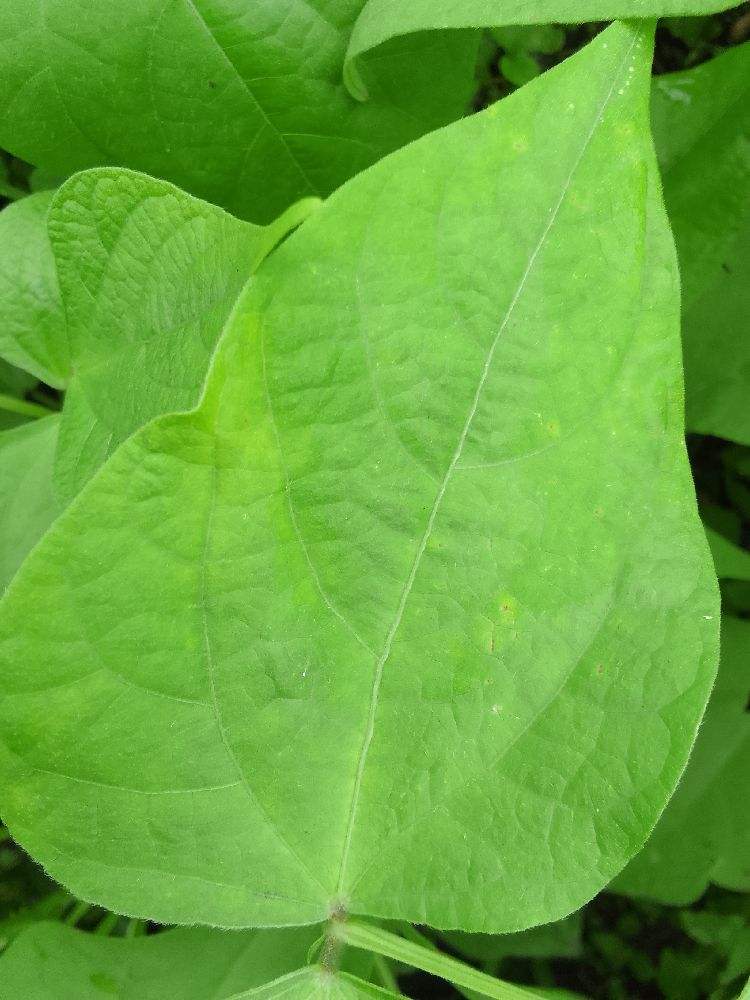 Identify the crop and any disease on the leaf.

common bean, healthy
